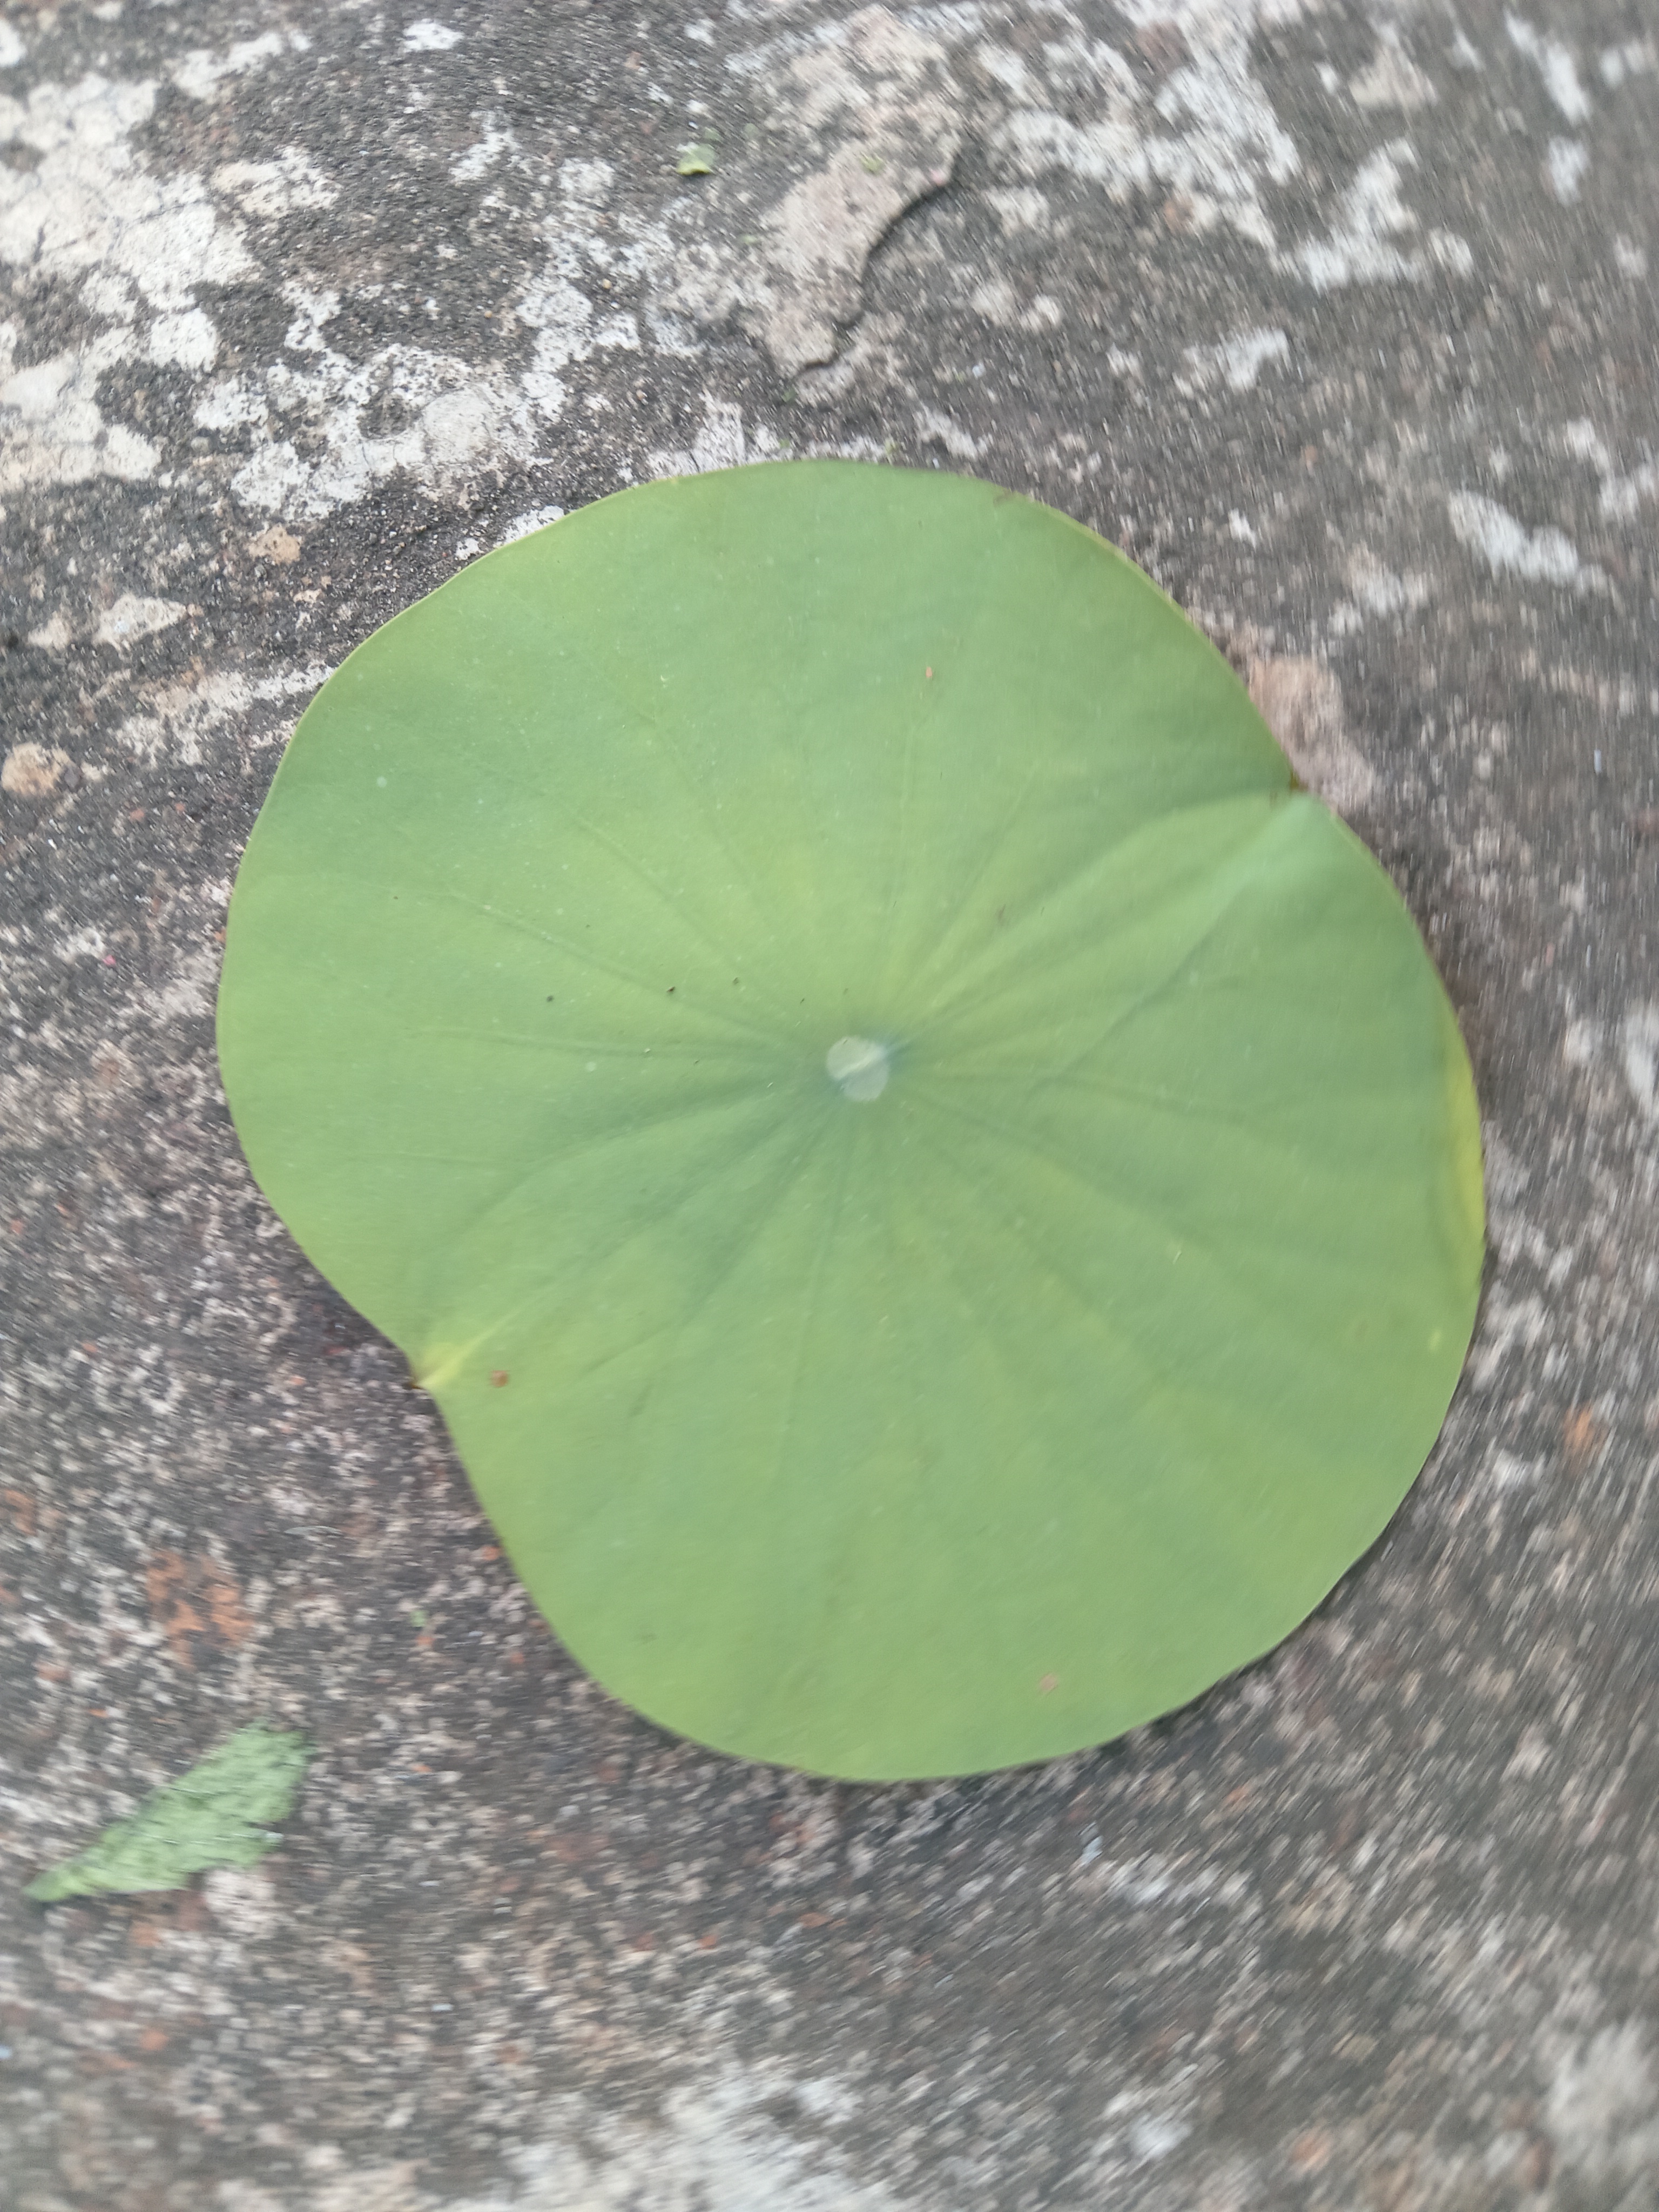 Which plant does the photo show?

lotus
